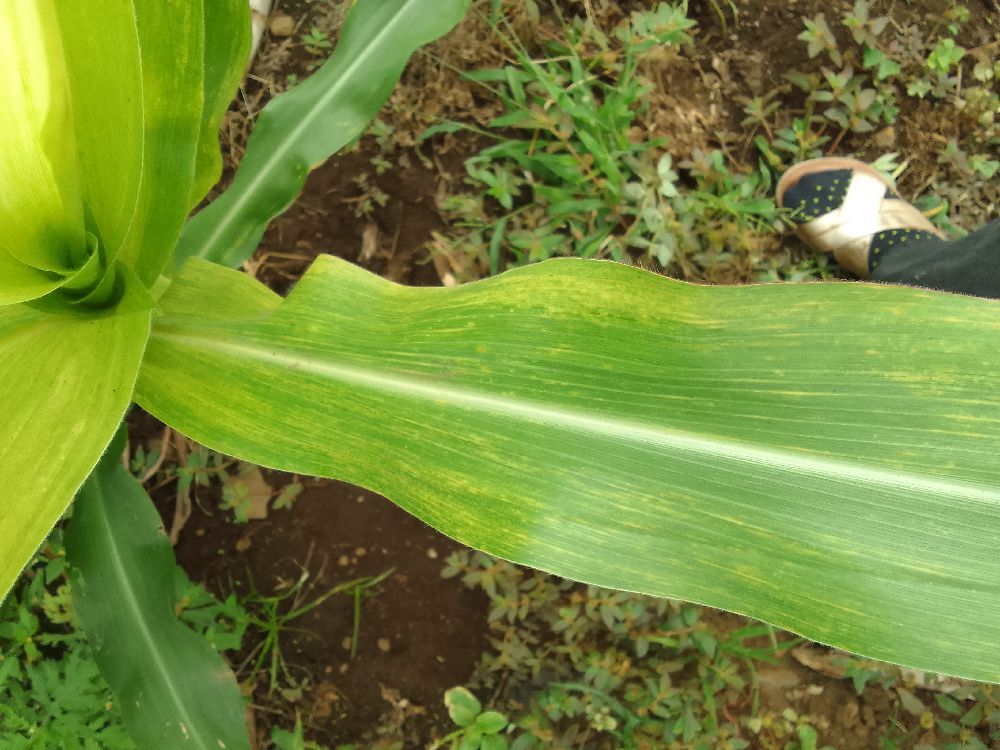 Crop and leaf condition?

maize, maize lethal necrosis
